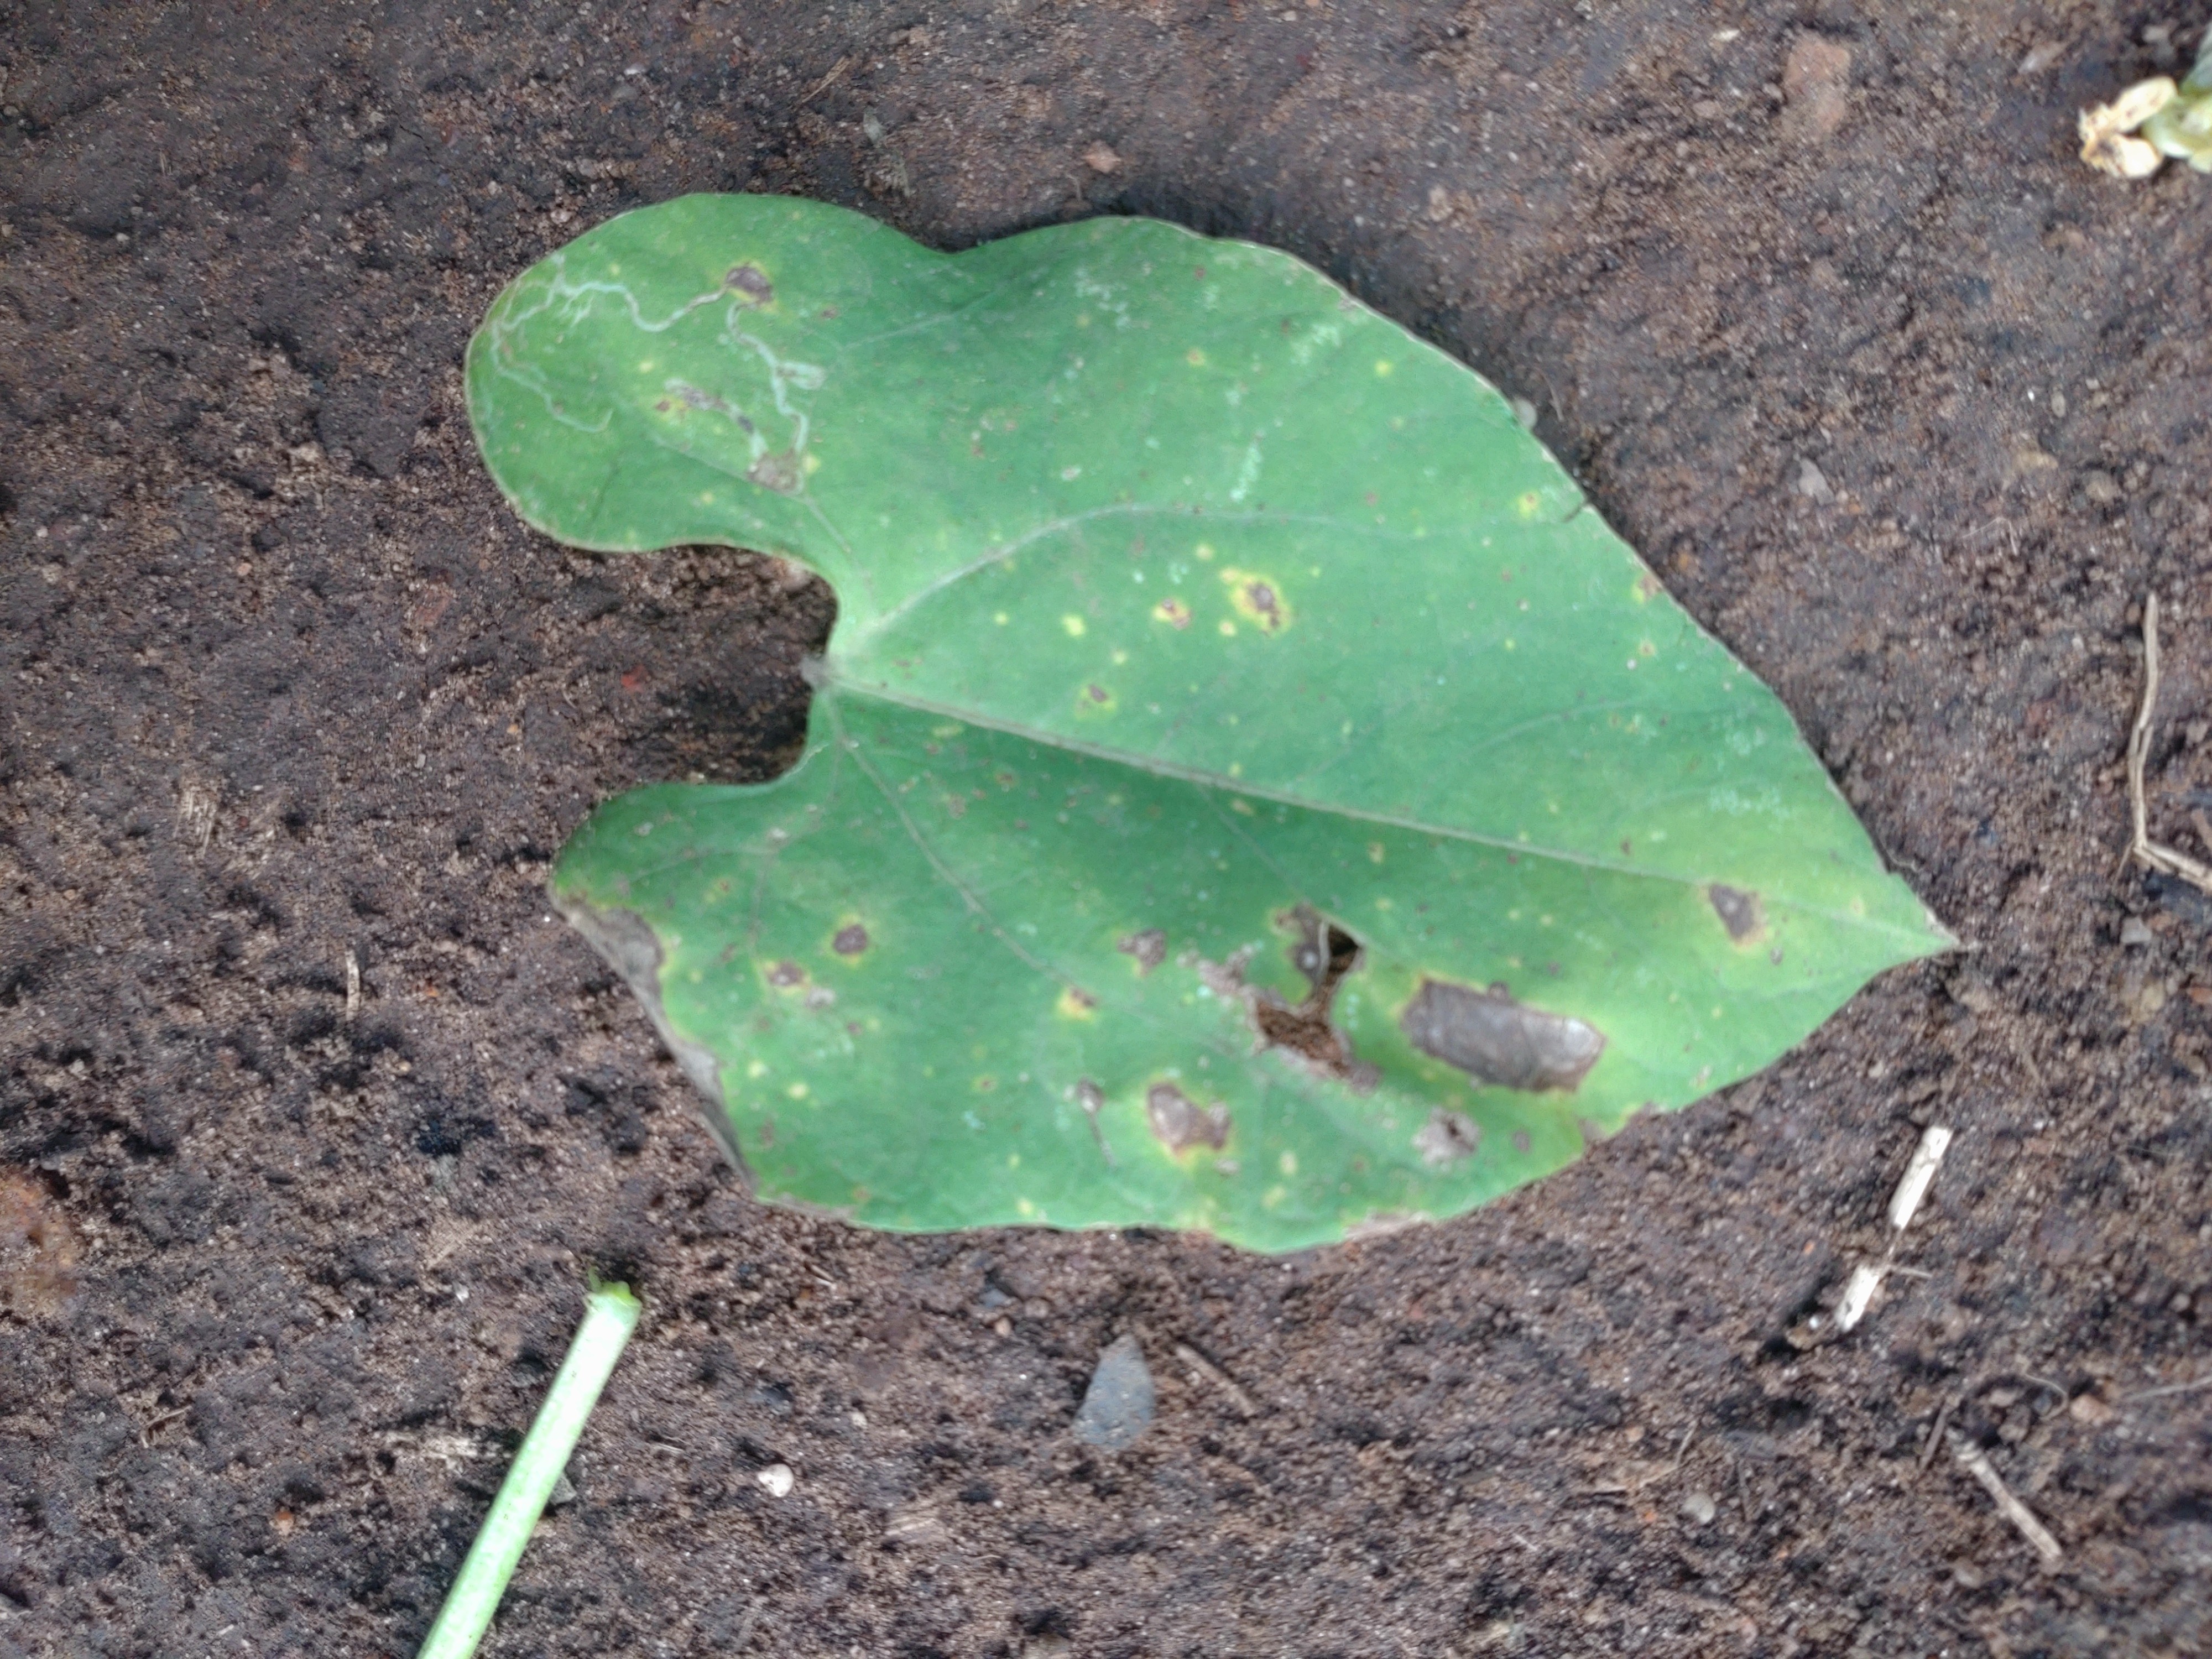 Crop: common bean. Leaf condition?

rust
